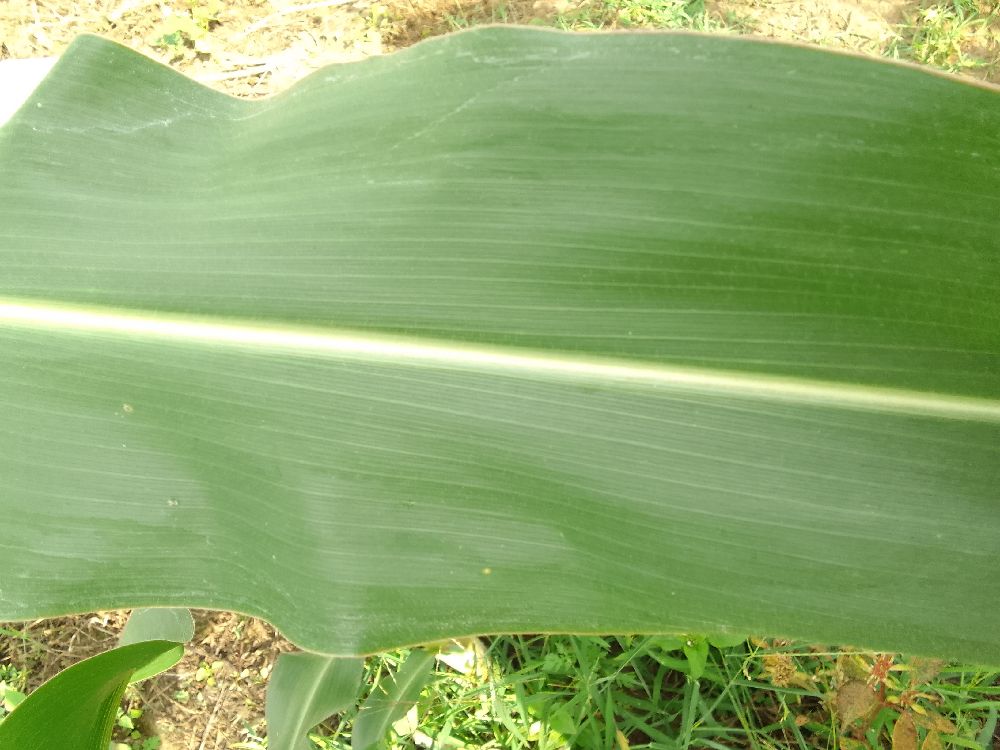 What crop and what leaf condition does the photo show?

maize, healthy
